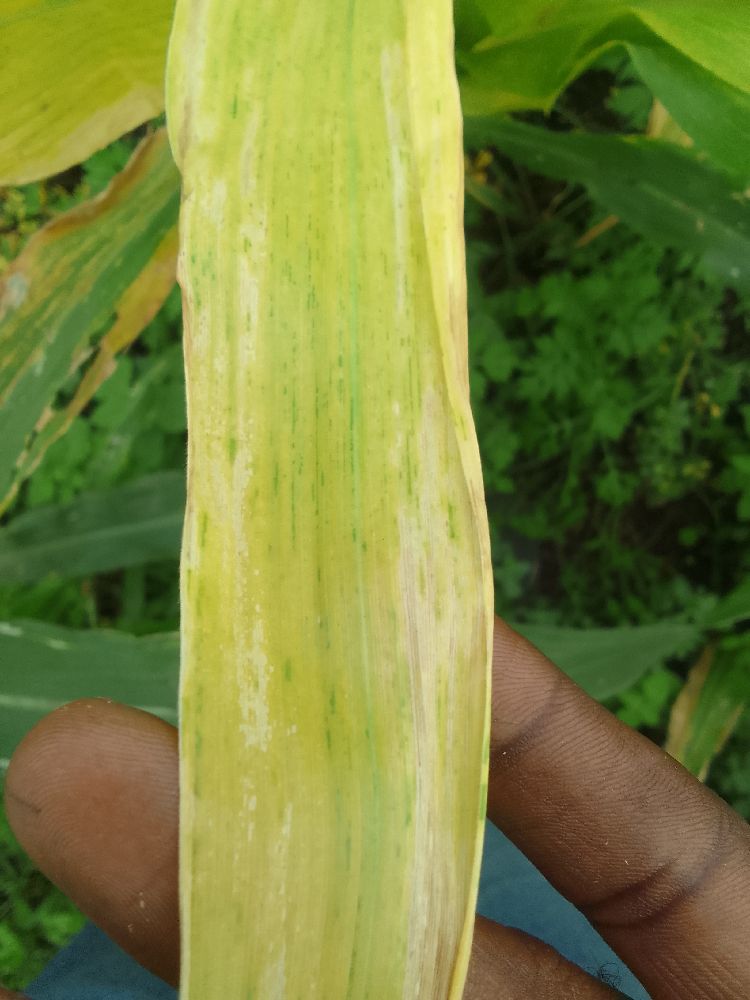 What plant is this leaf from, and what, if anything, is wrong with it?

maize, maize lethal necrosis
